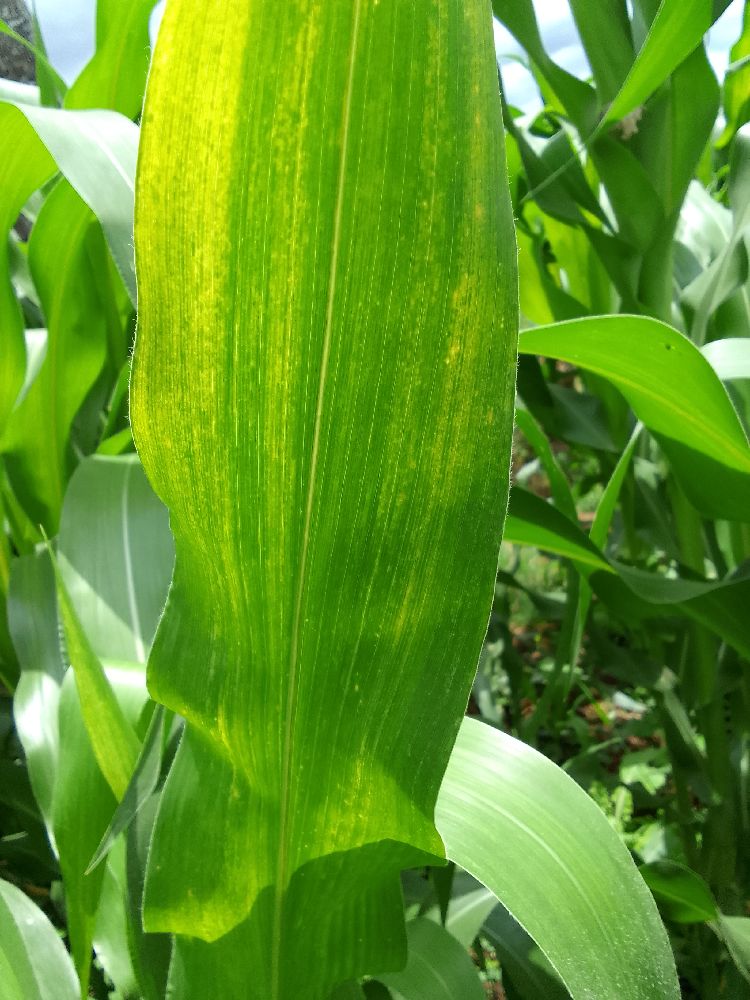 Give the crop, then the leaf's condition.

maize, maize lethal necrosis
